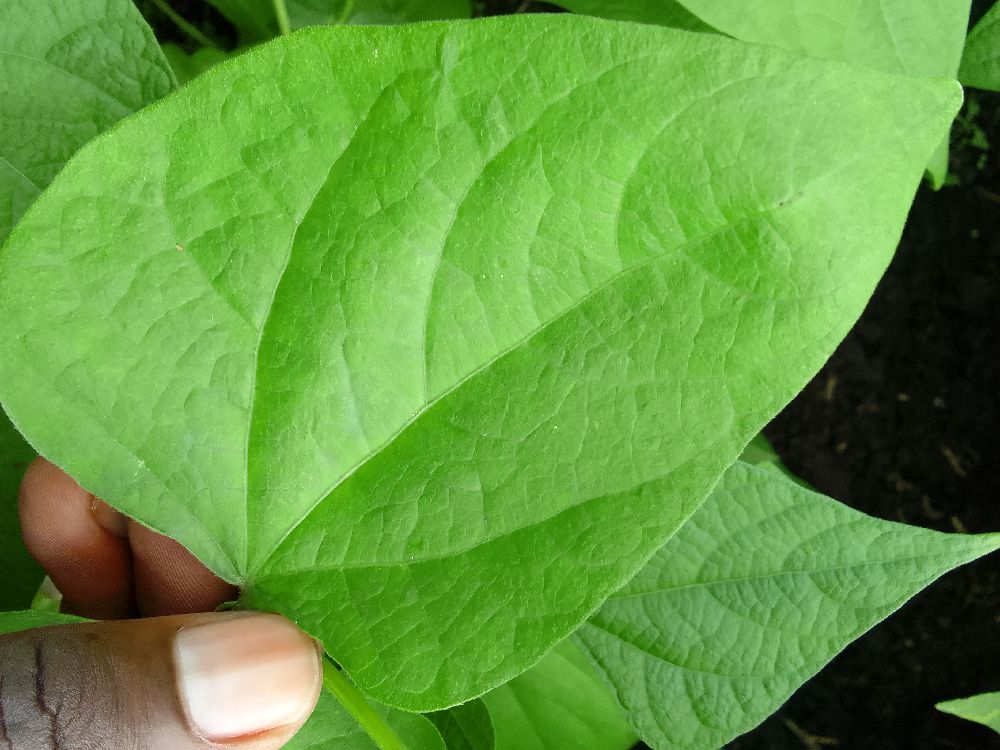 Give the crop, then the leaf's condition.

common bean, healthy
